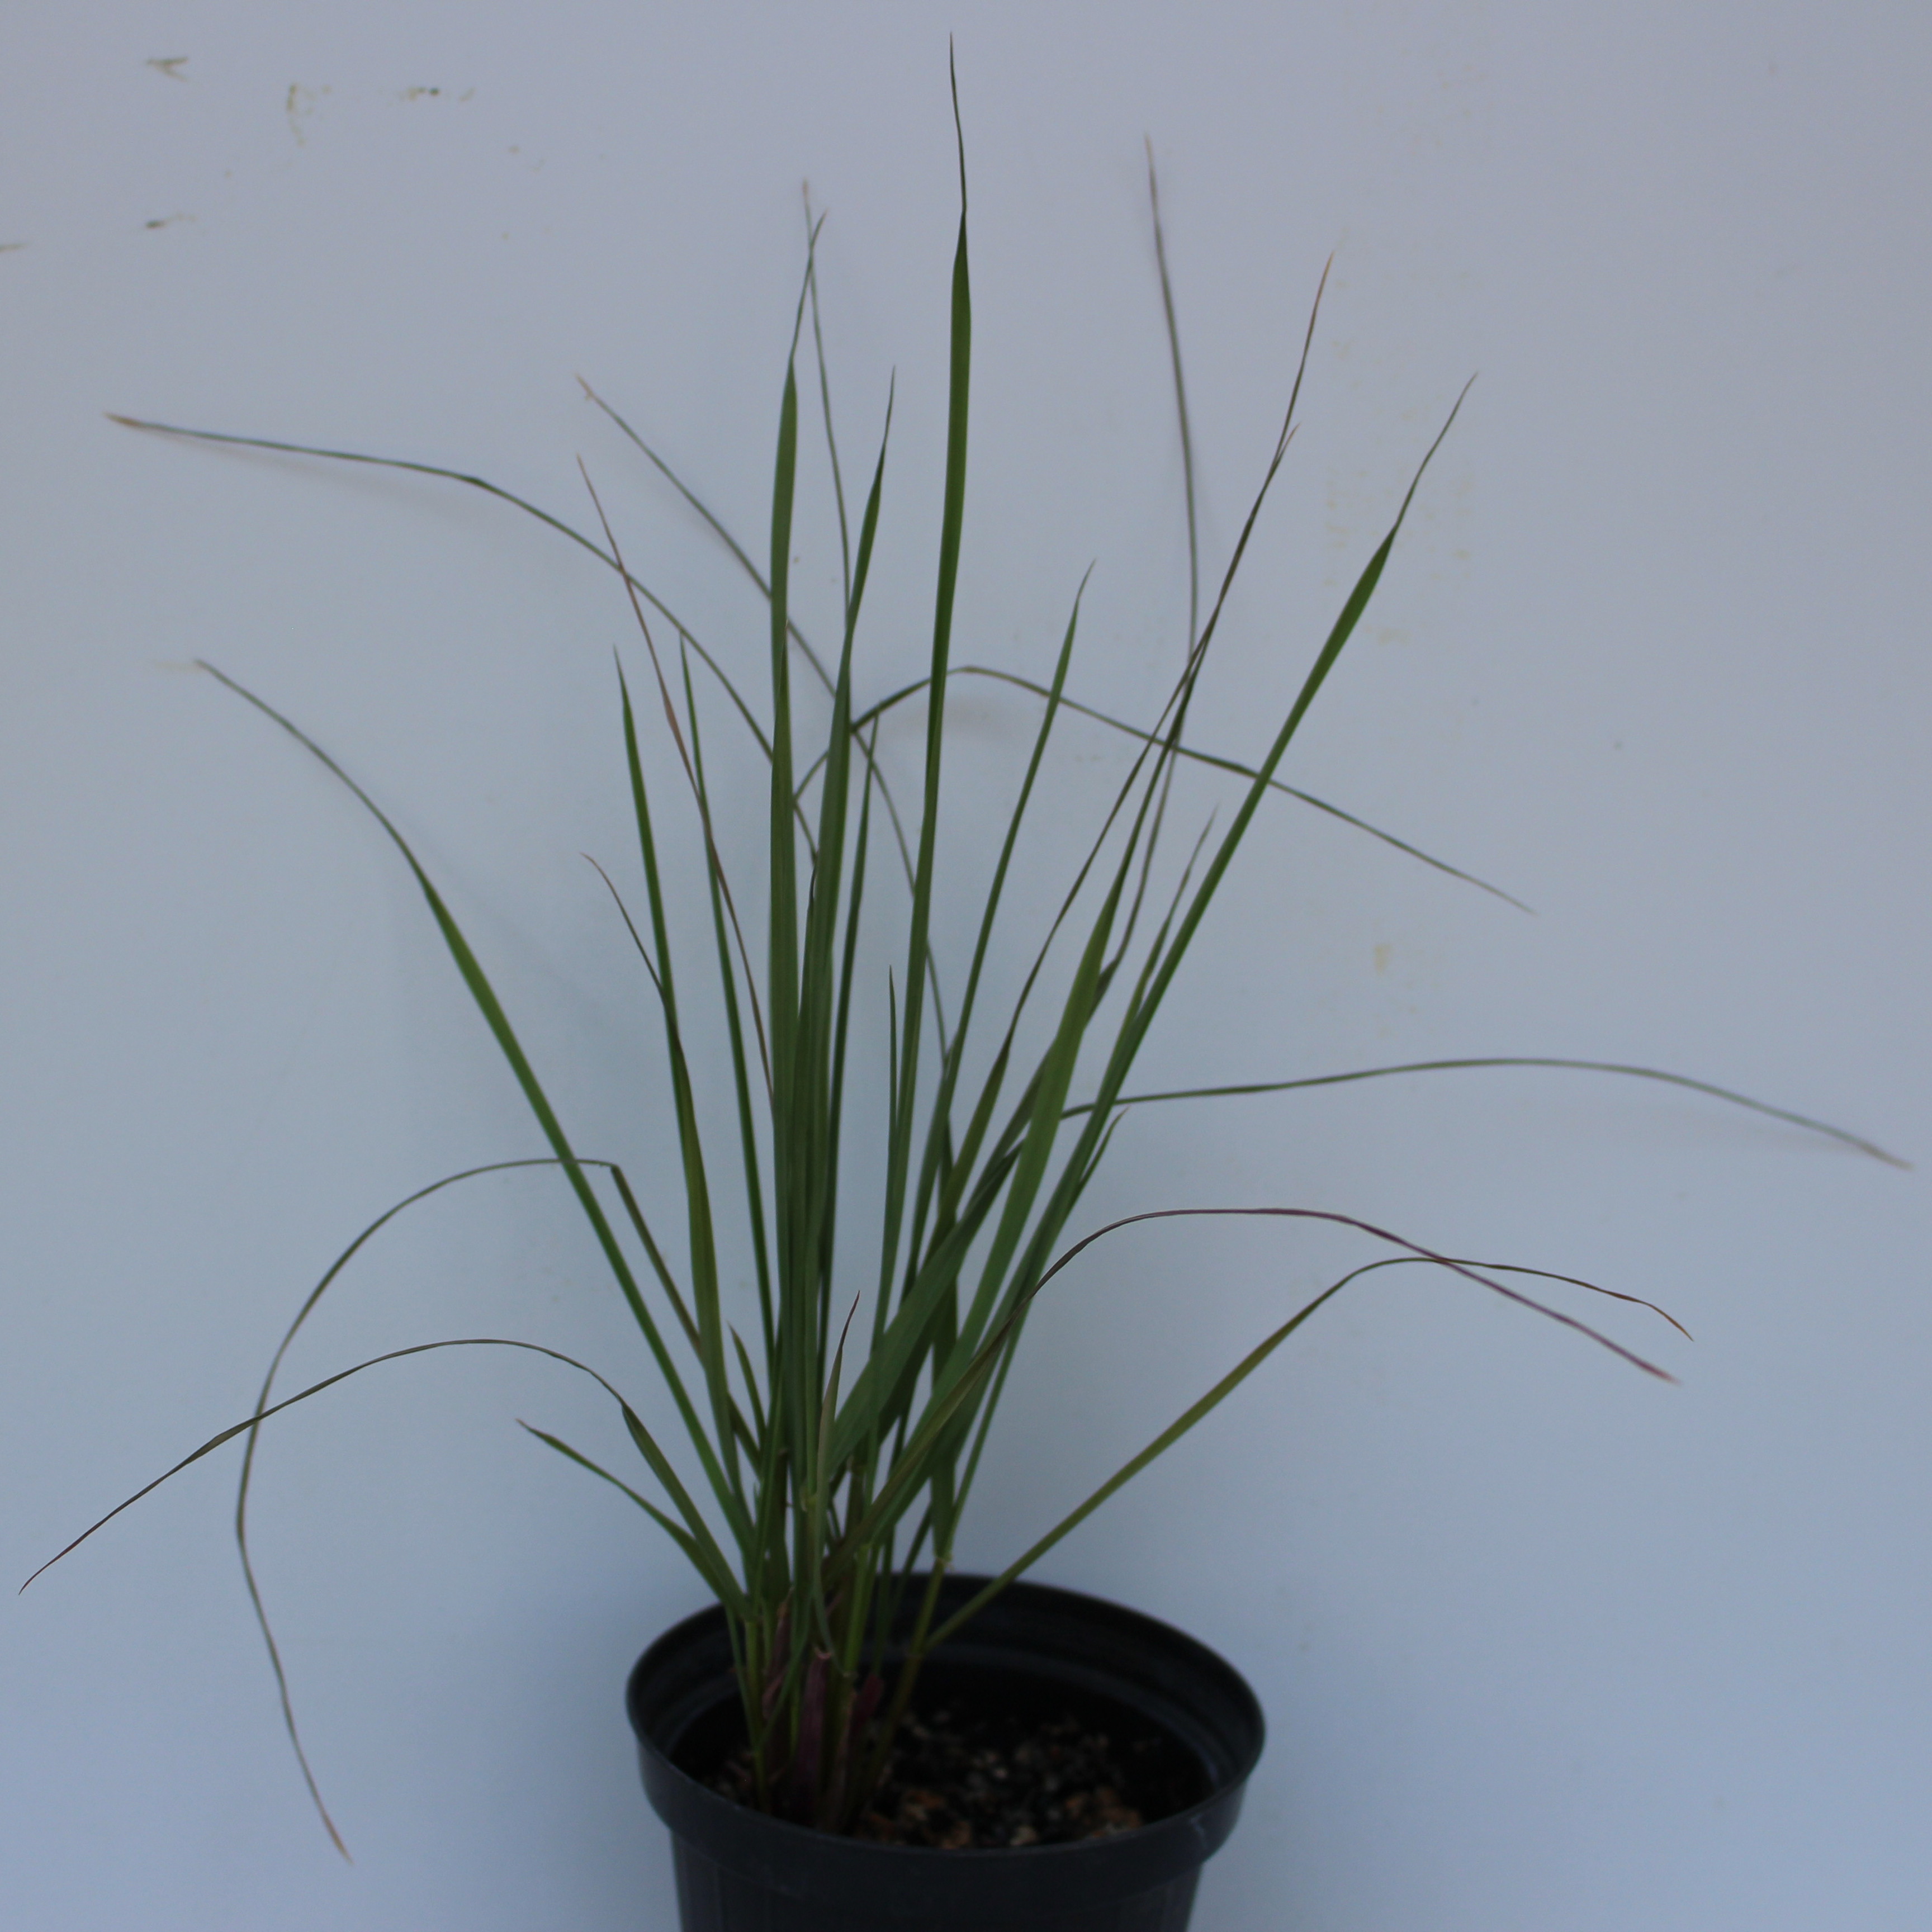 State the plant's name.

Lolium multiflorum
